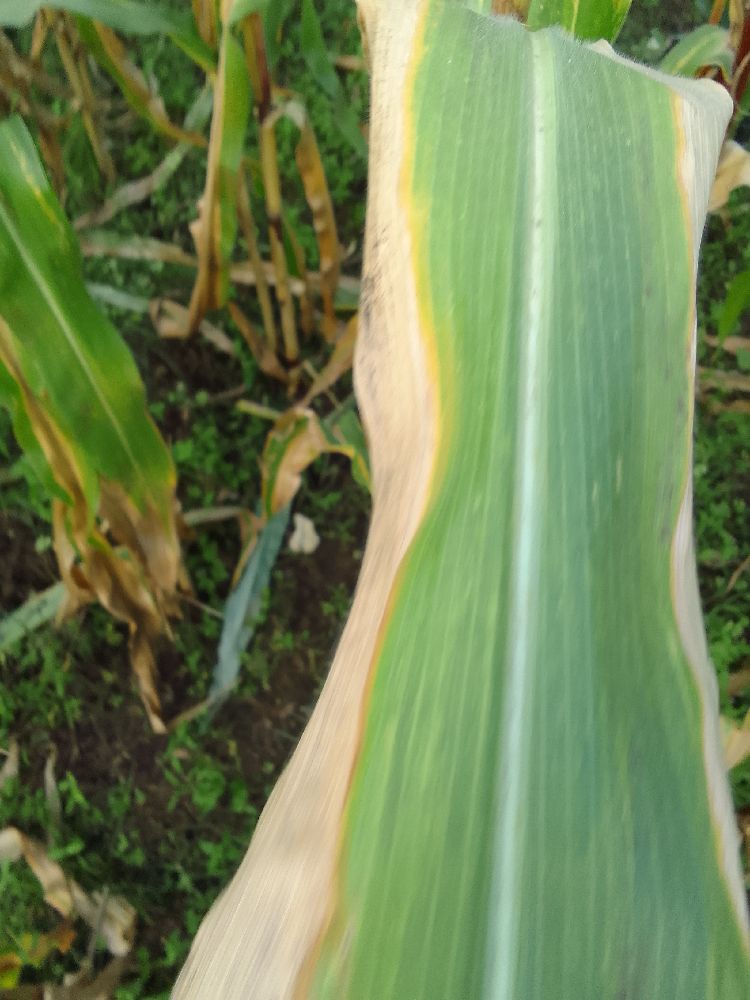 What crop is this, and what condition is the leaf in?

maize, maize lethal necrosis
